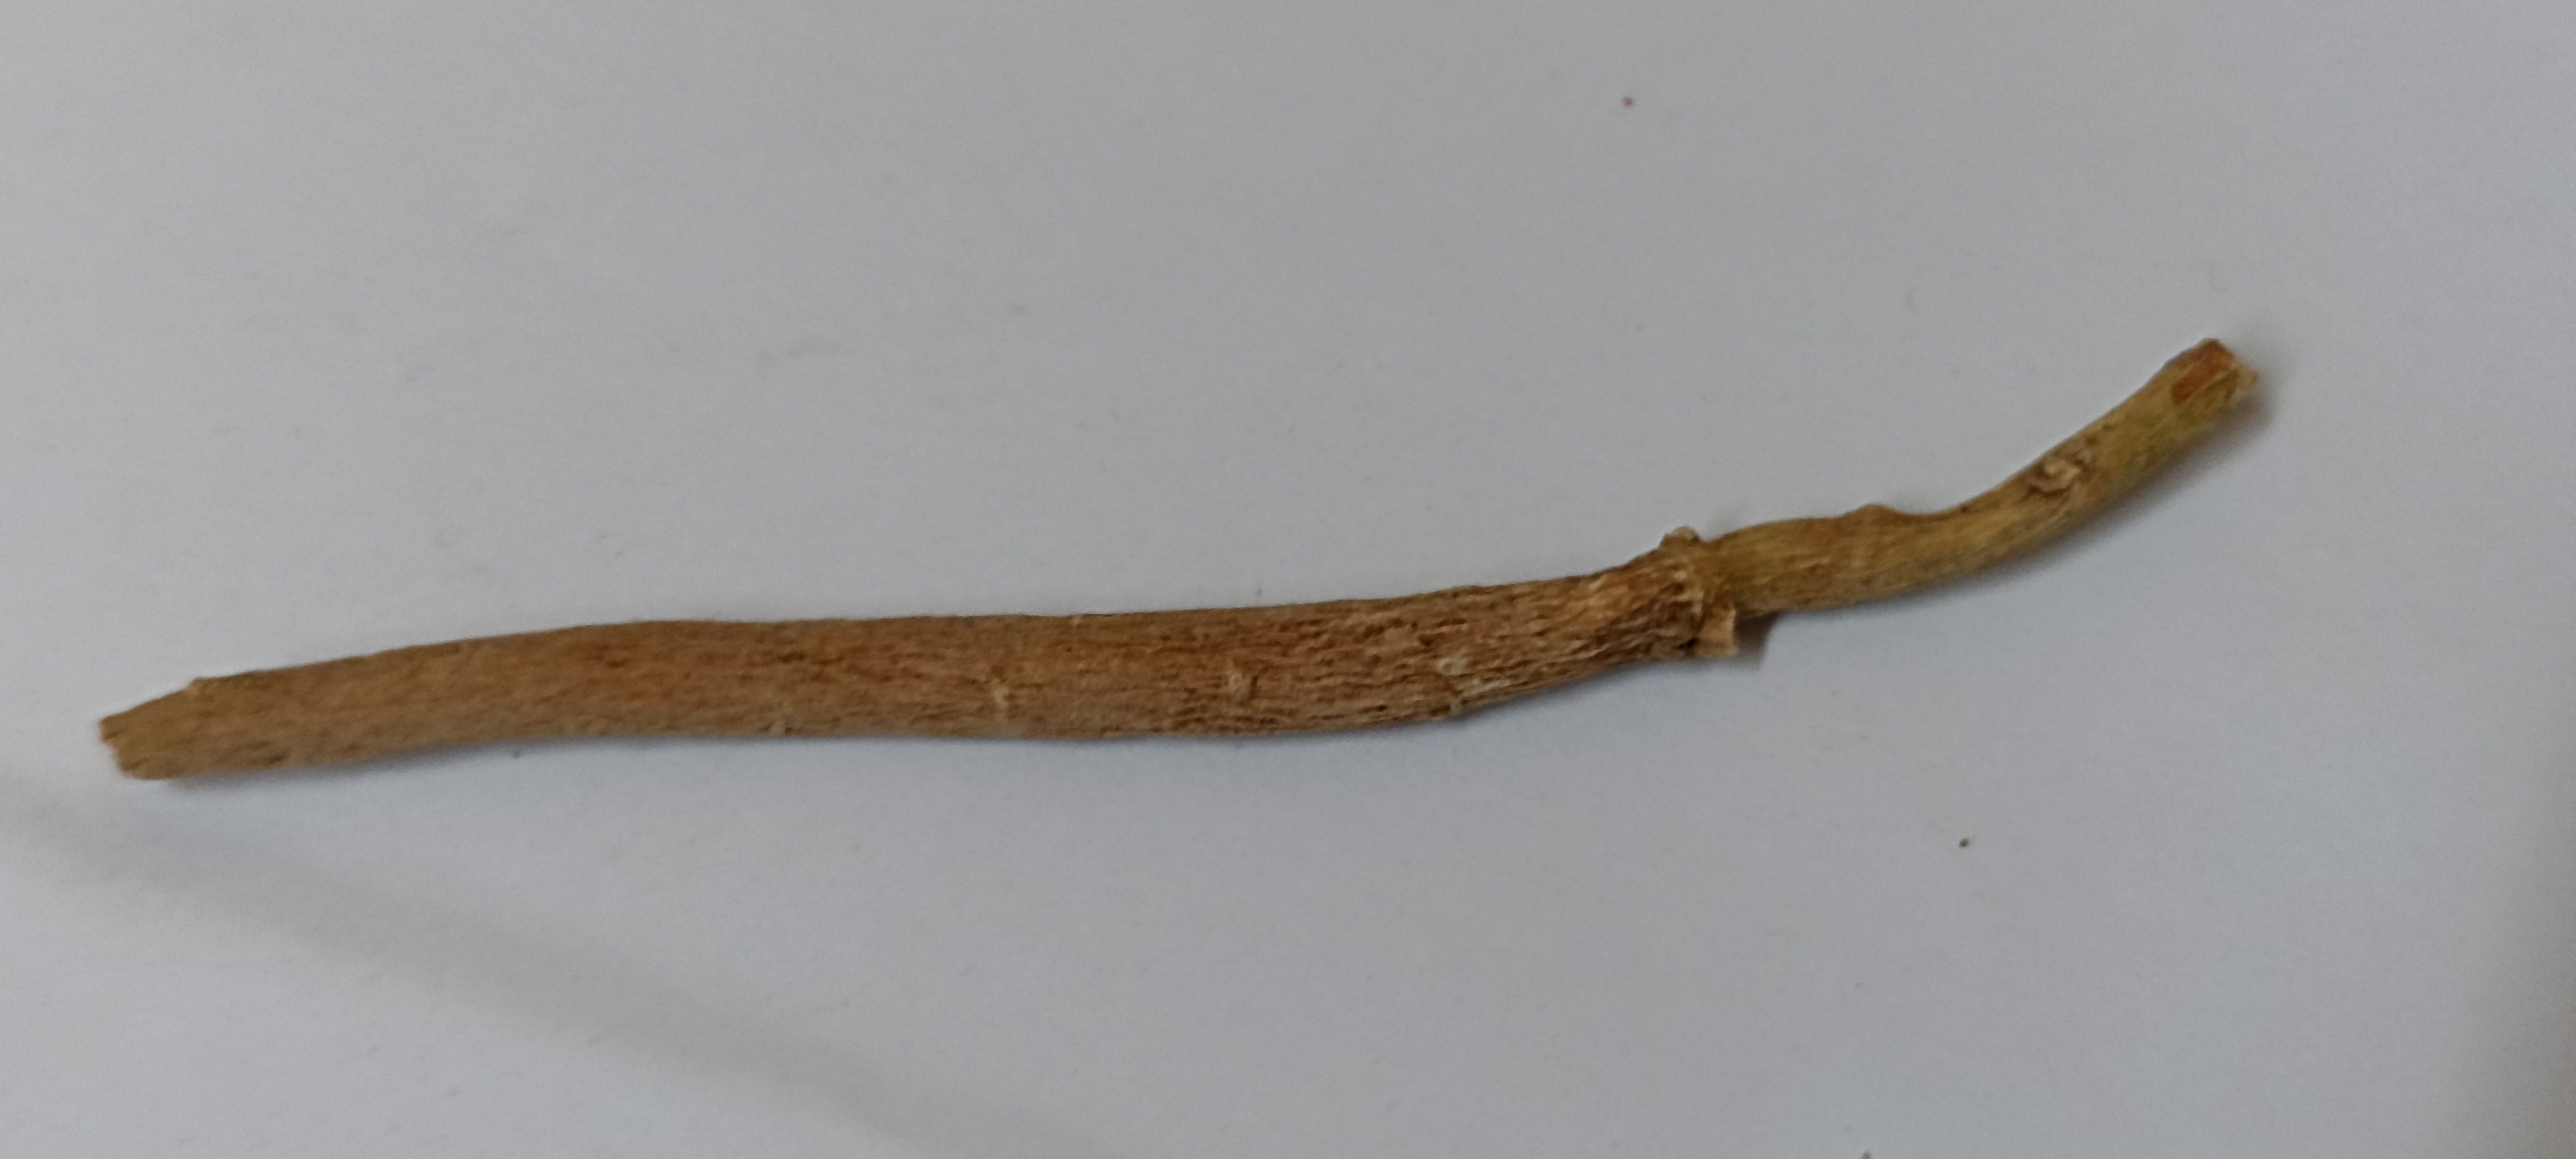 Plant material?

ashwagandha
